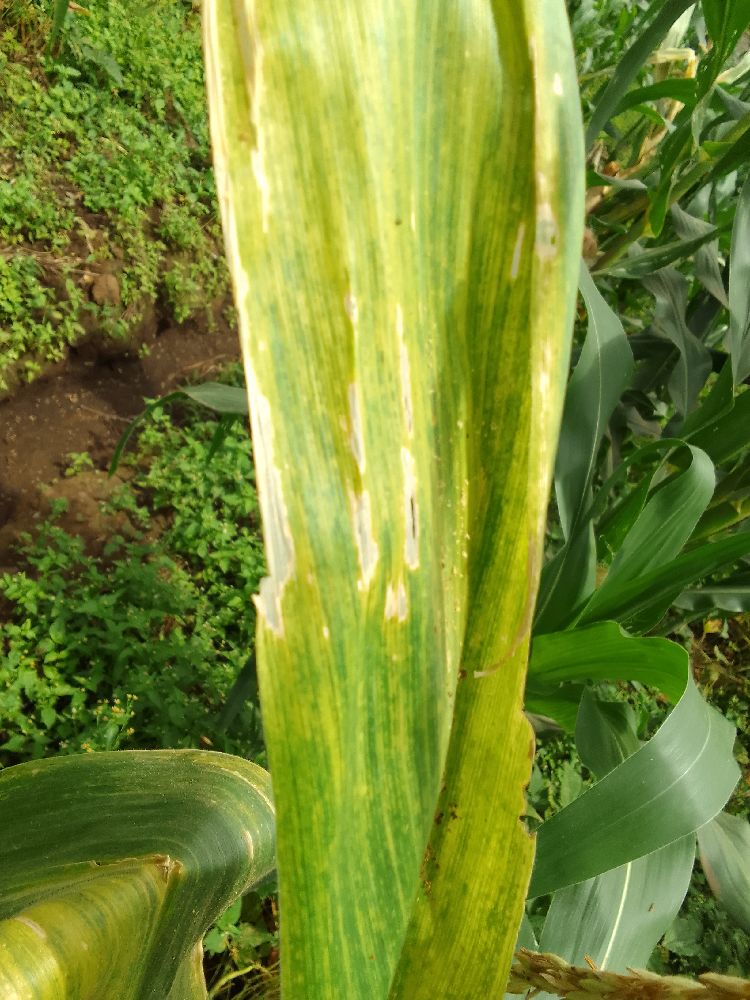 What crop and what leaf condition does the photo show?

maize, maize lethal necrosis
